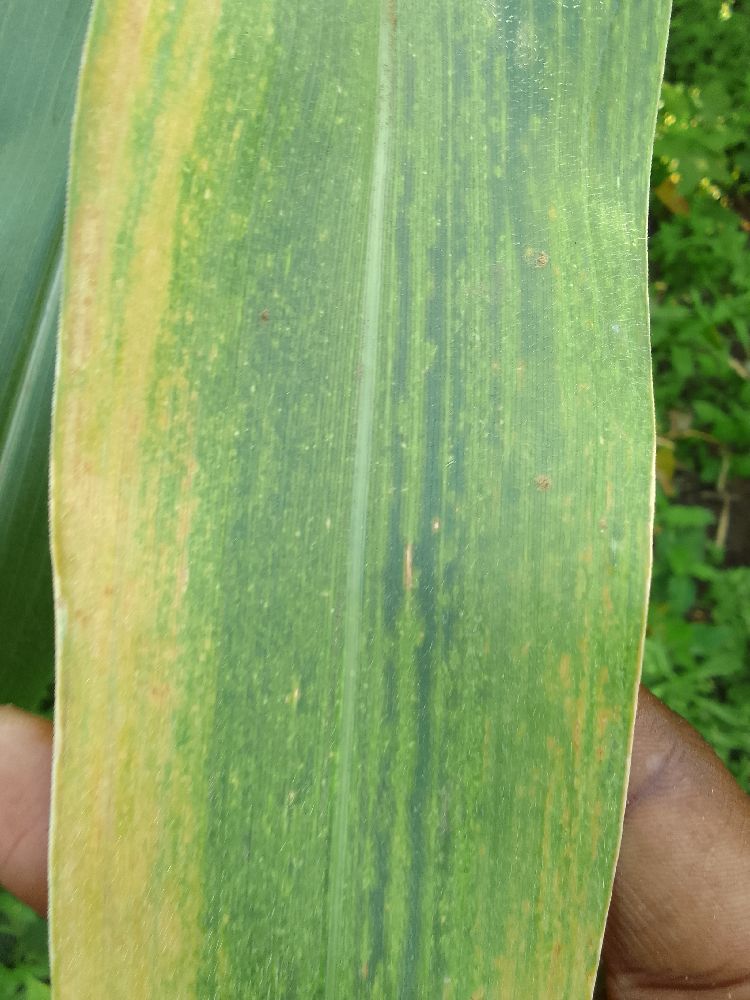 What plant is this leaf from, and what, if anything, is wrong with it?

maize, maize lethal necrosis
